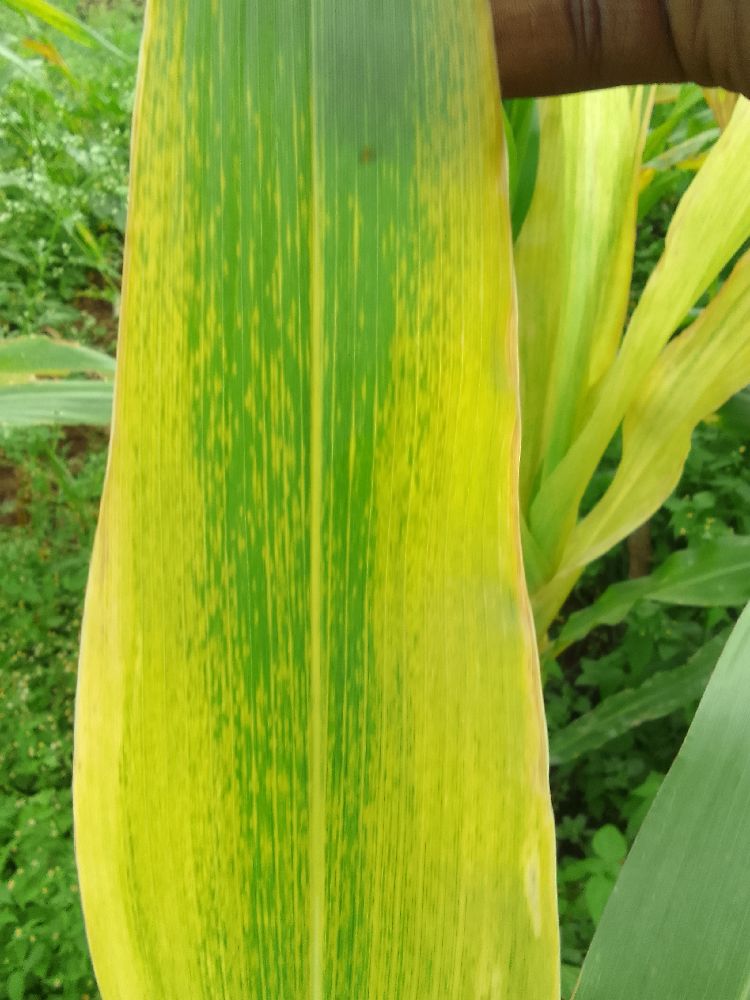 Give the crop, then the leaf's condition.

maize, maize lethal necrosis
